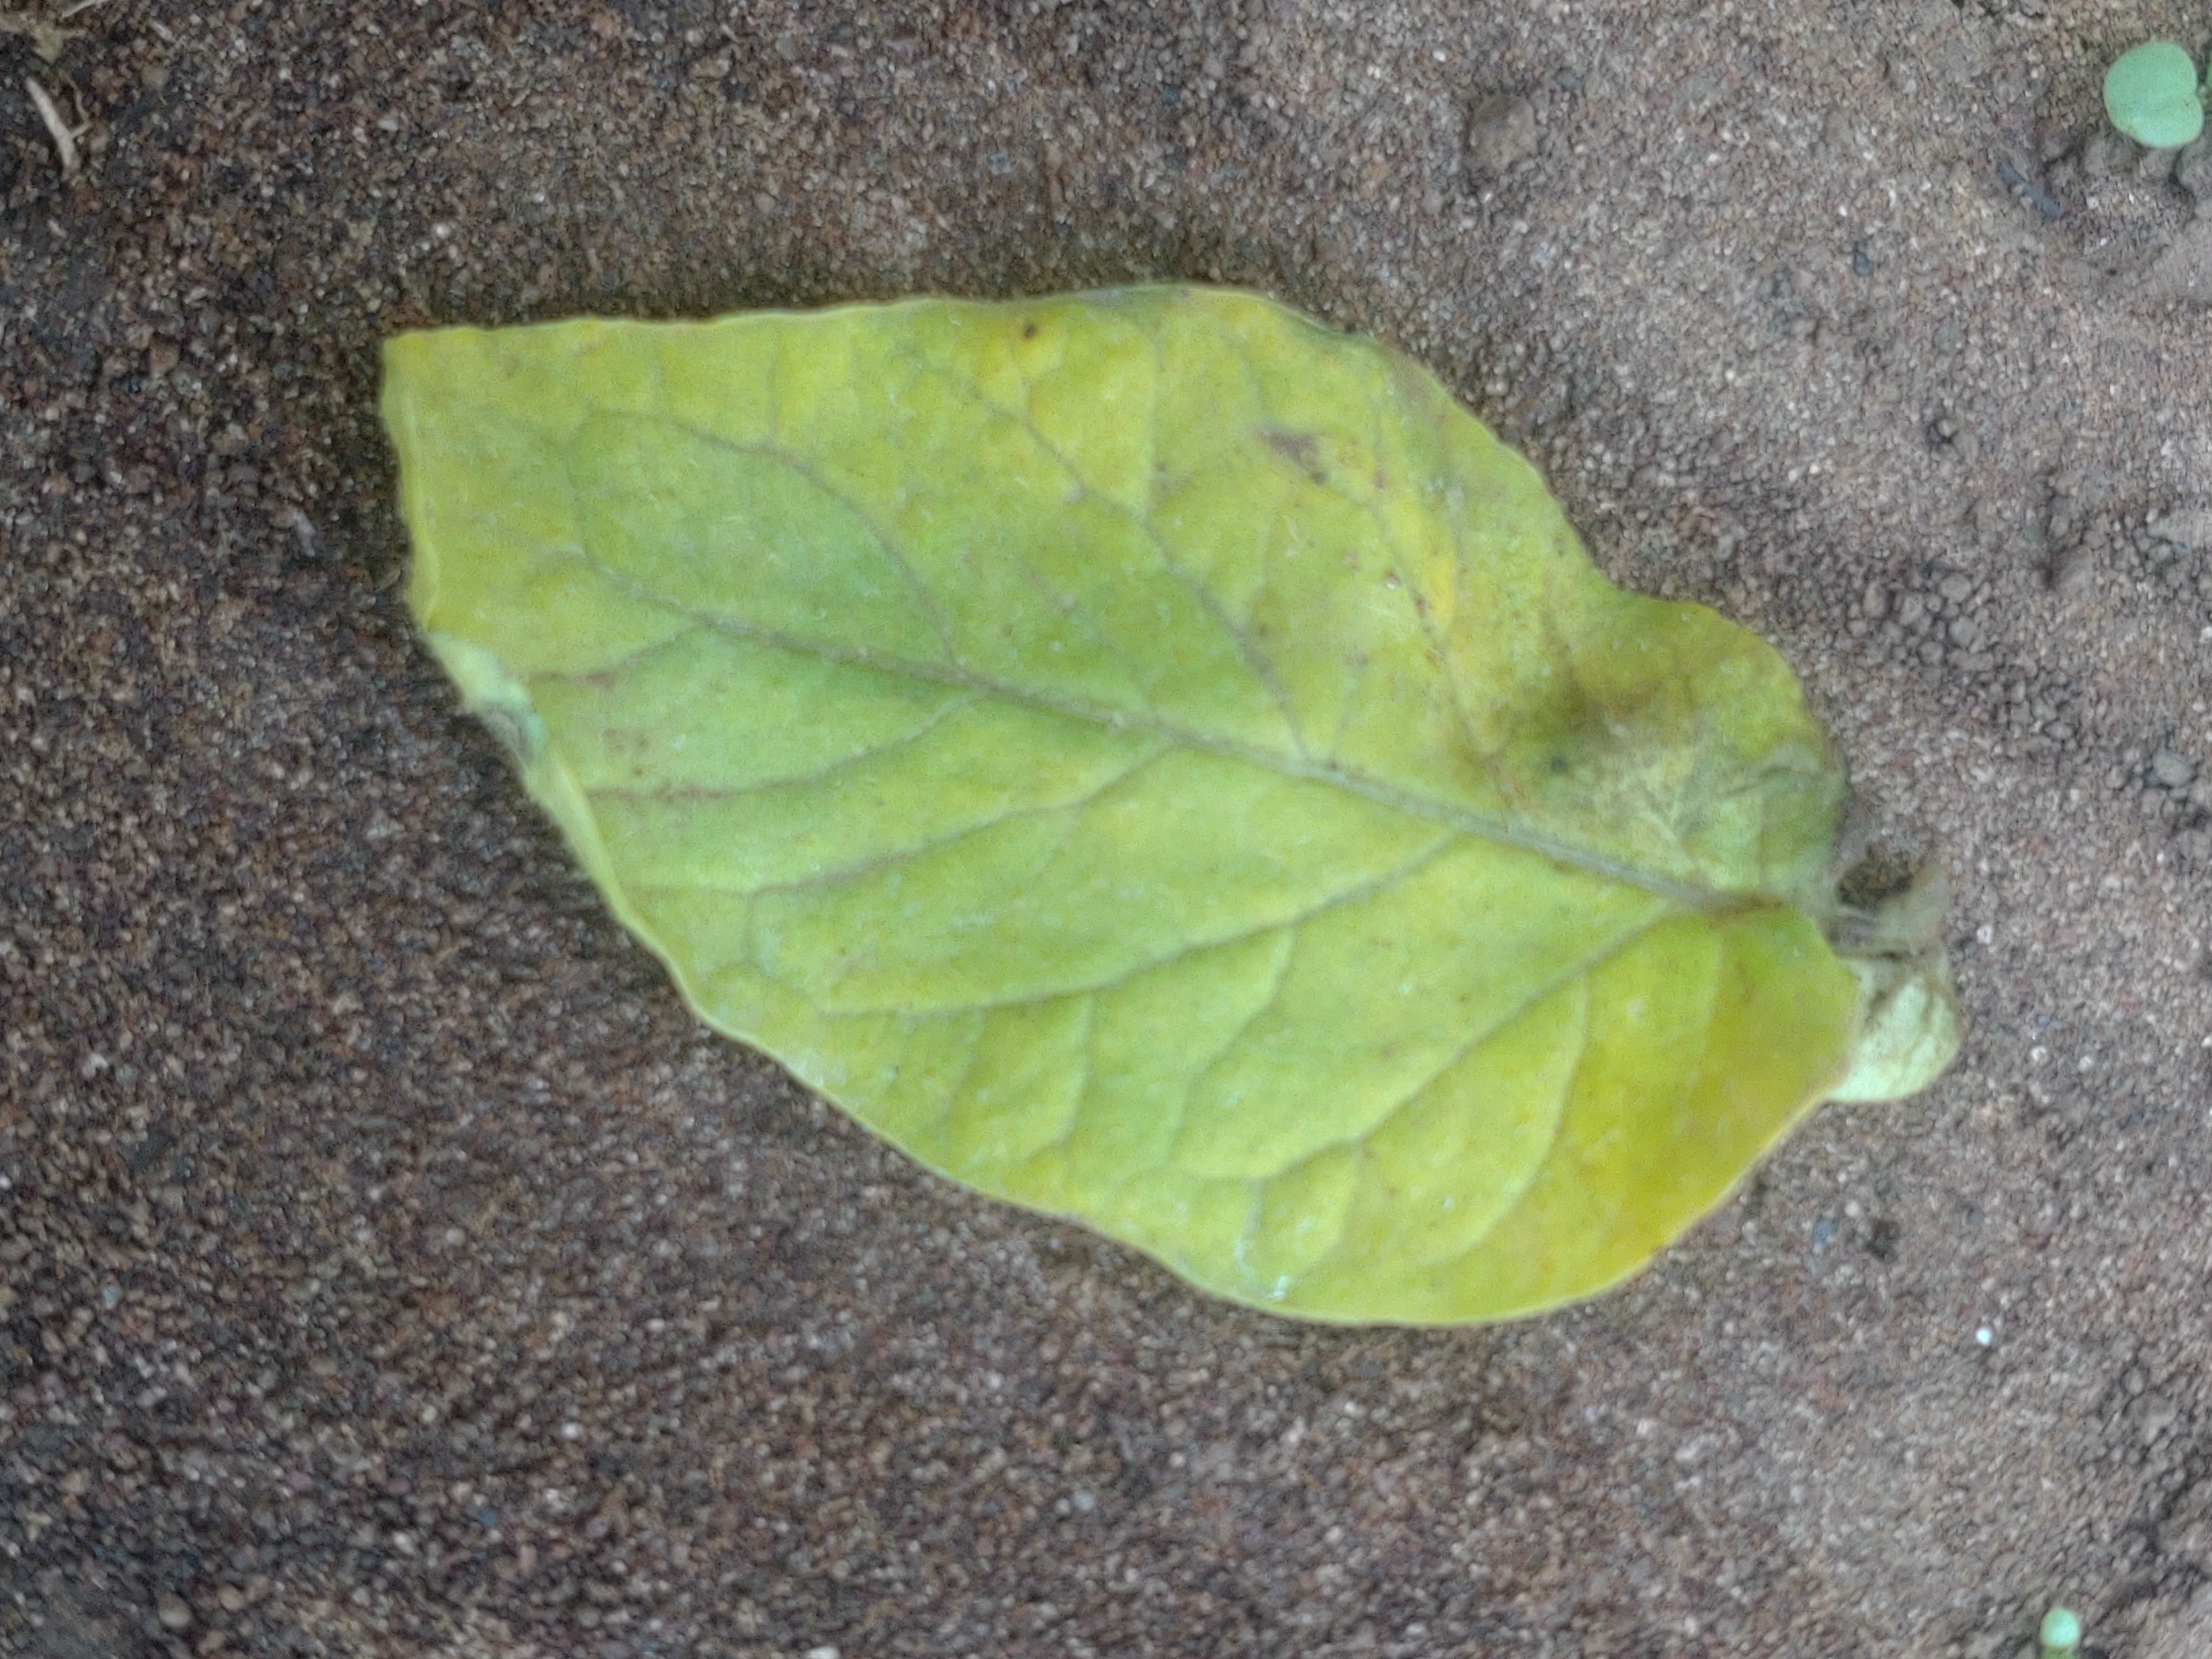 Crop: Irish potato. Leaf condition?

late blight
